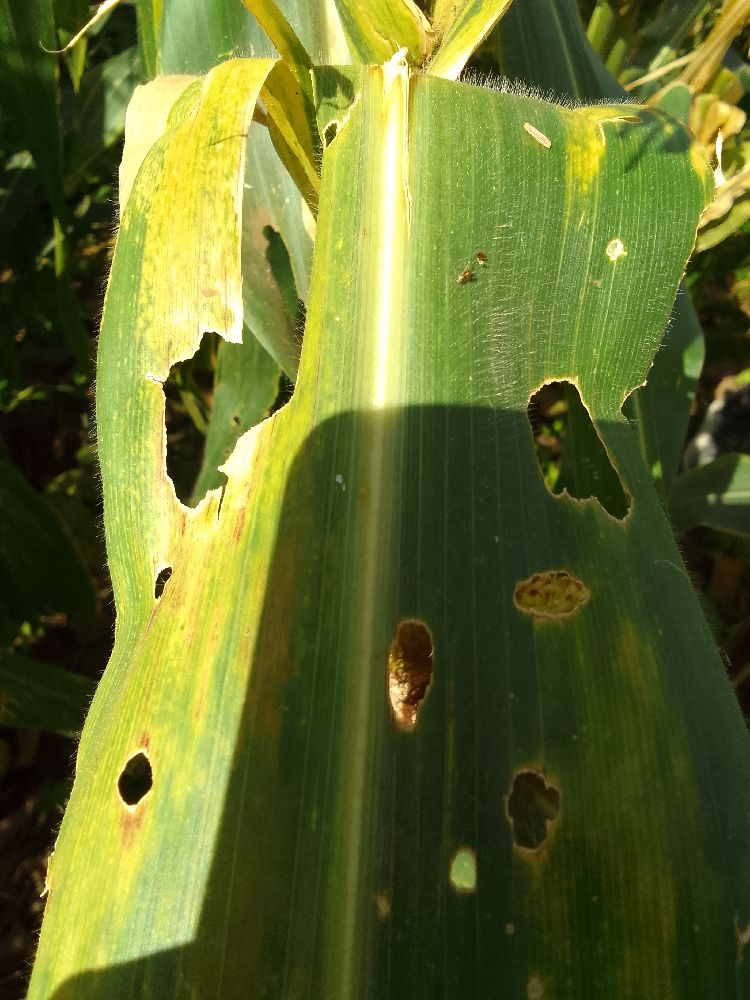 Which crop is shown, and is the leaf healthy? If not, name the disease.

maize, maize lethal necrosis
